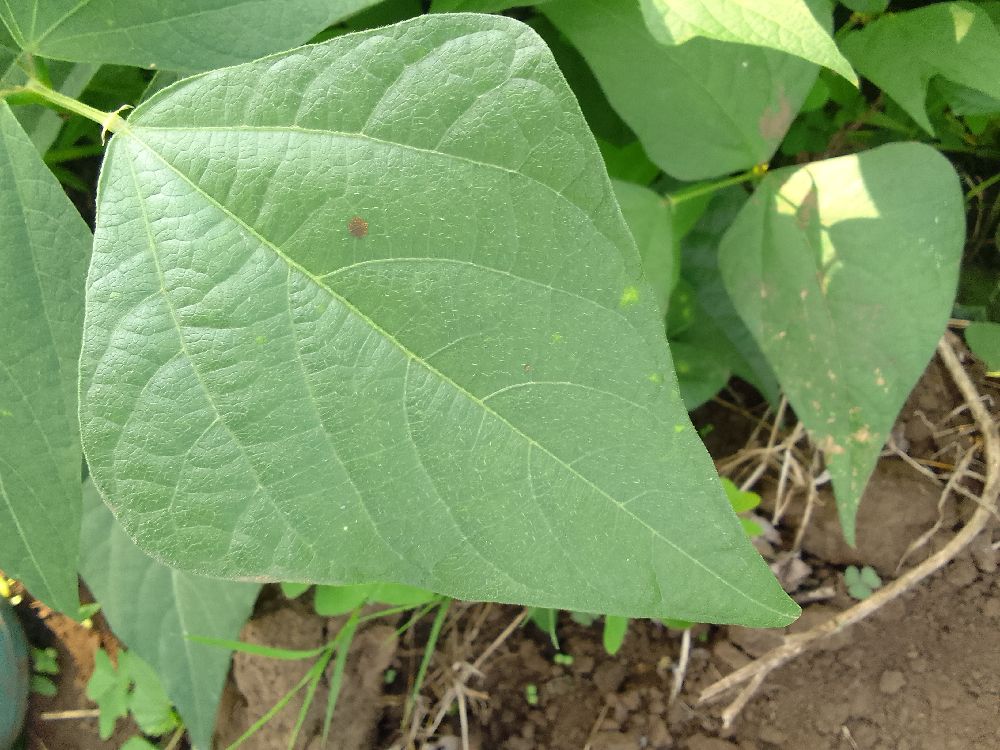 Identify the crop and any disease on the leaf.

common bean, healthy
